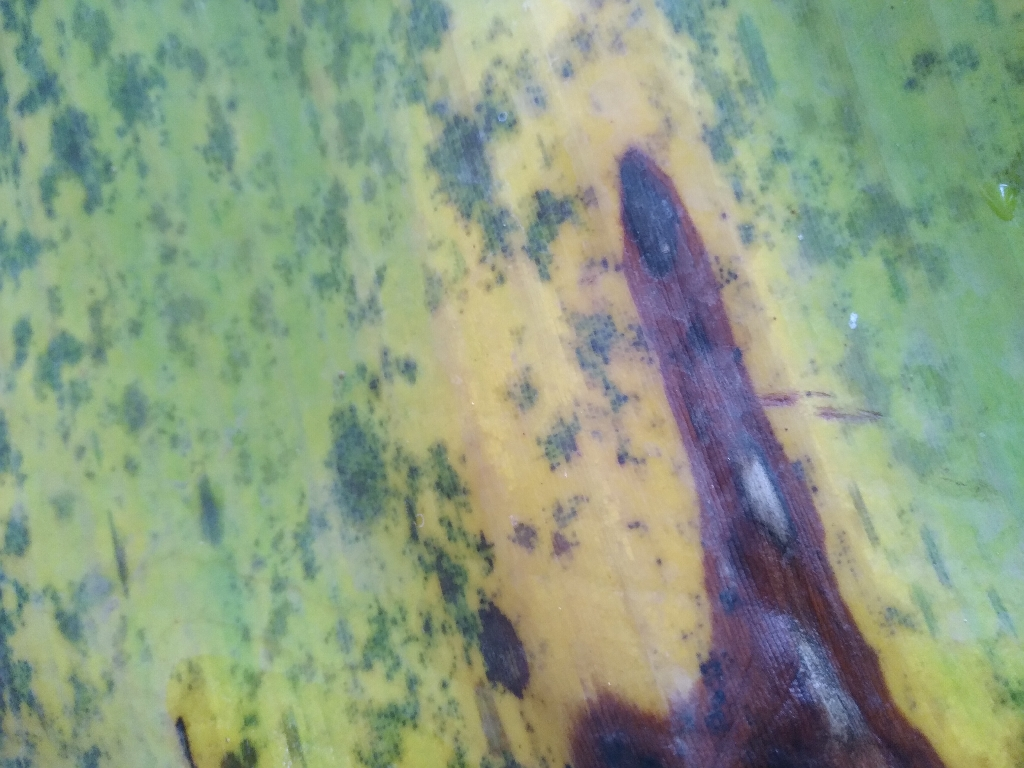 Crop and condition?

banana, black sigatoka
